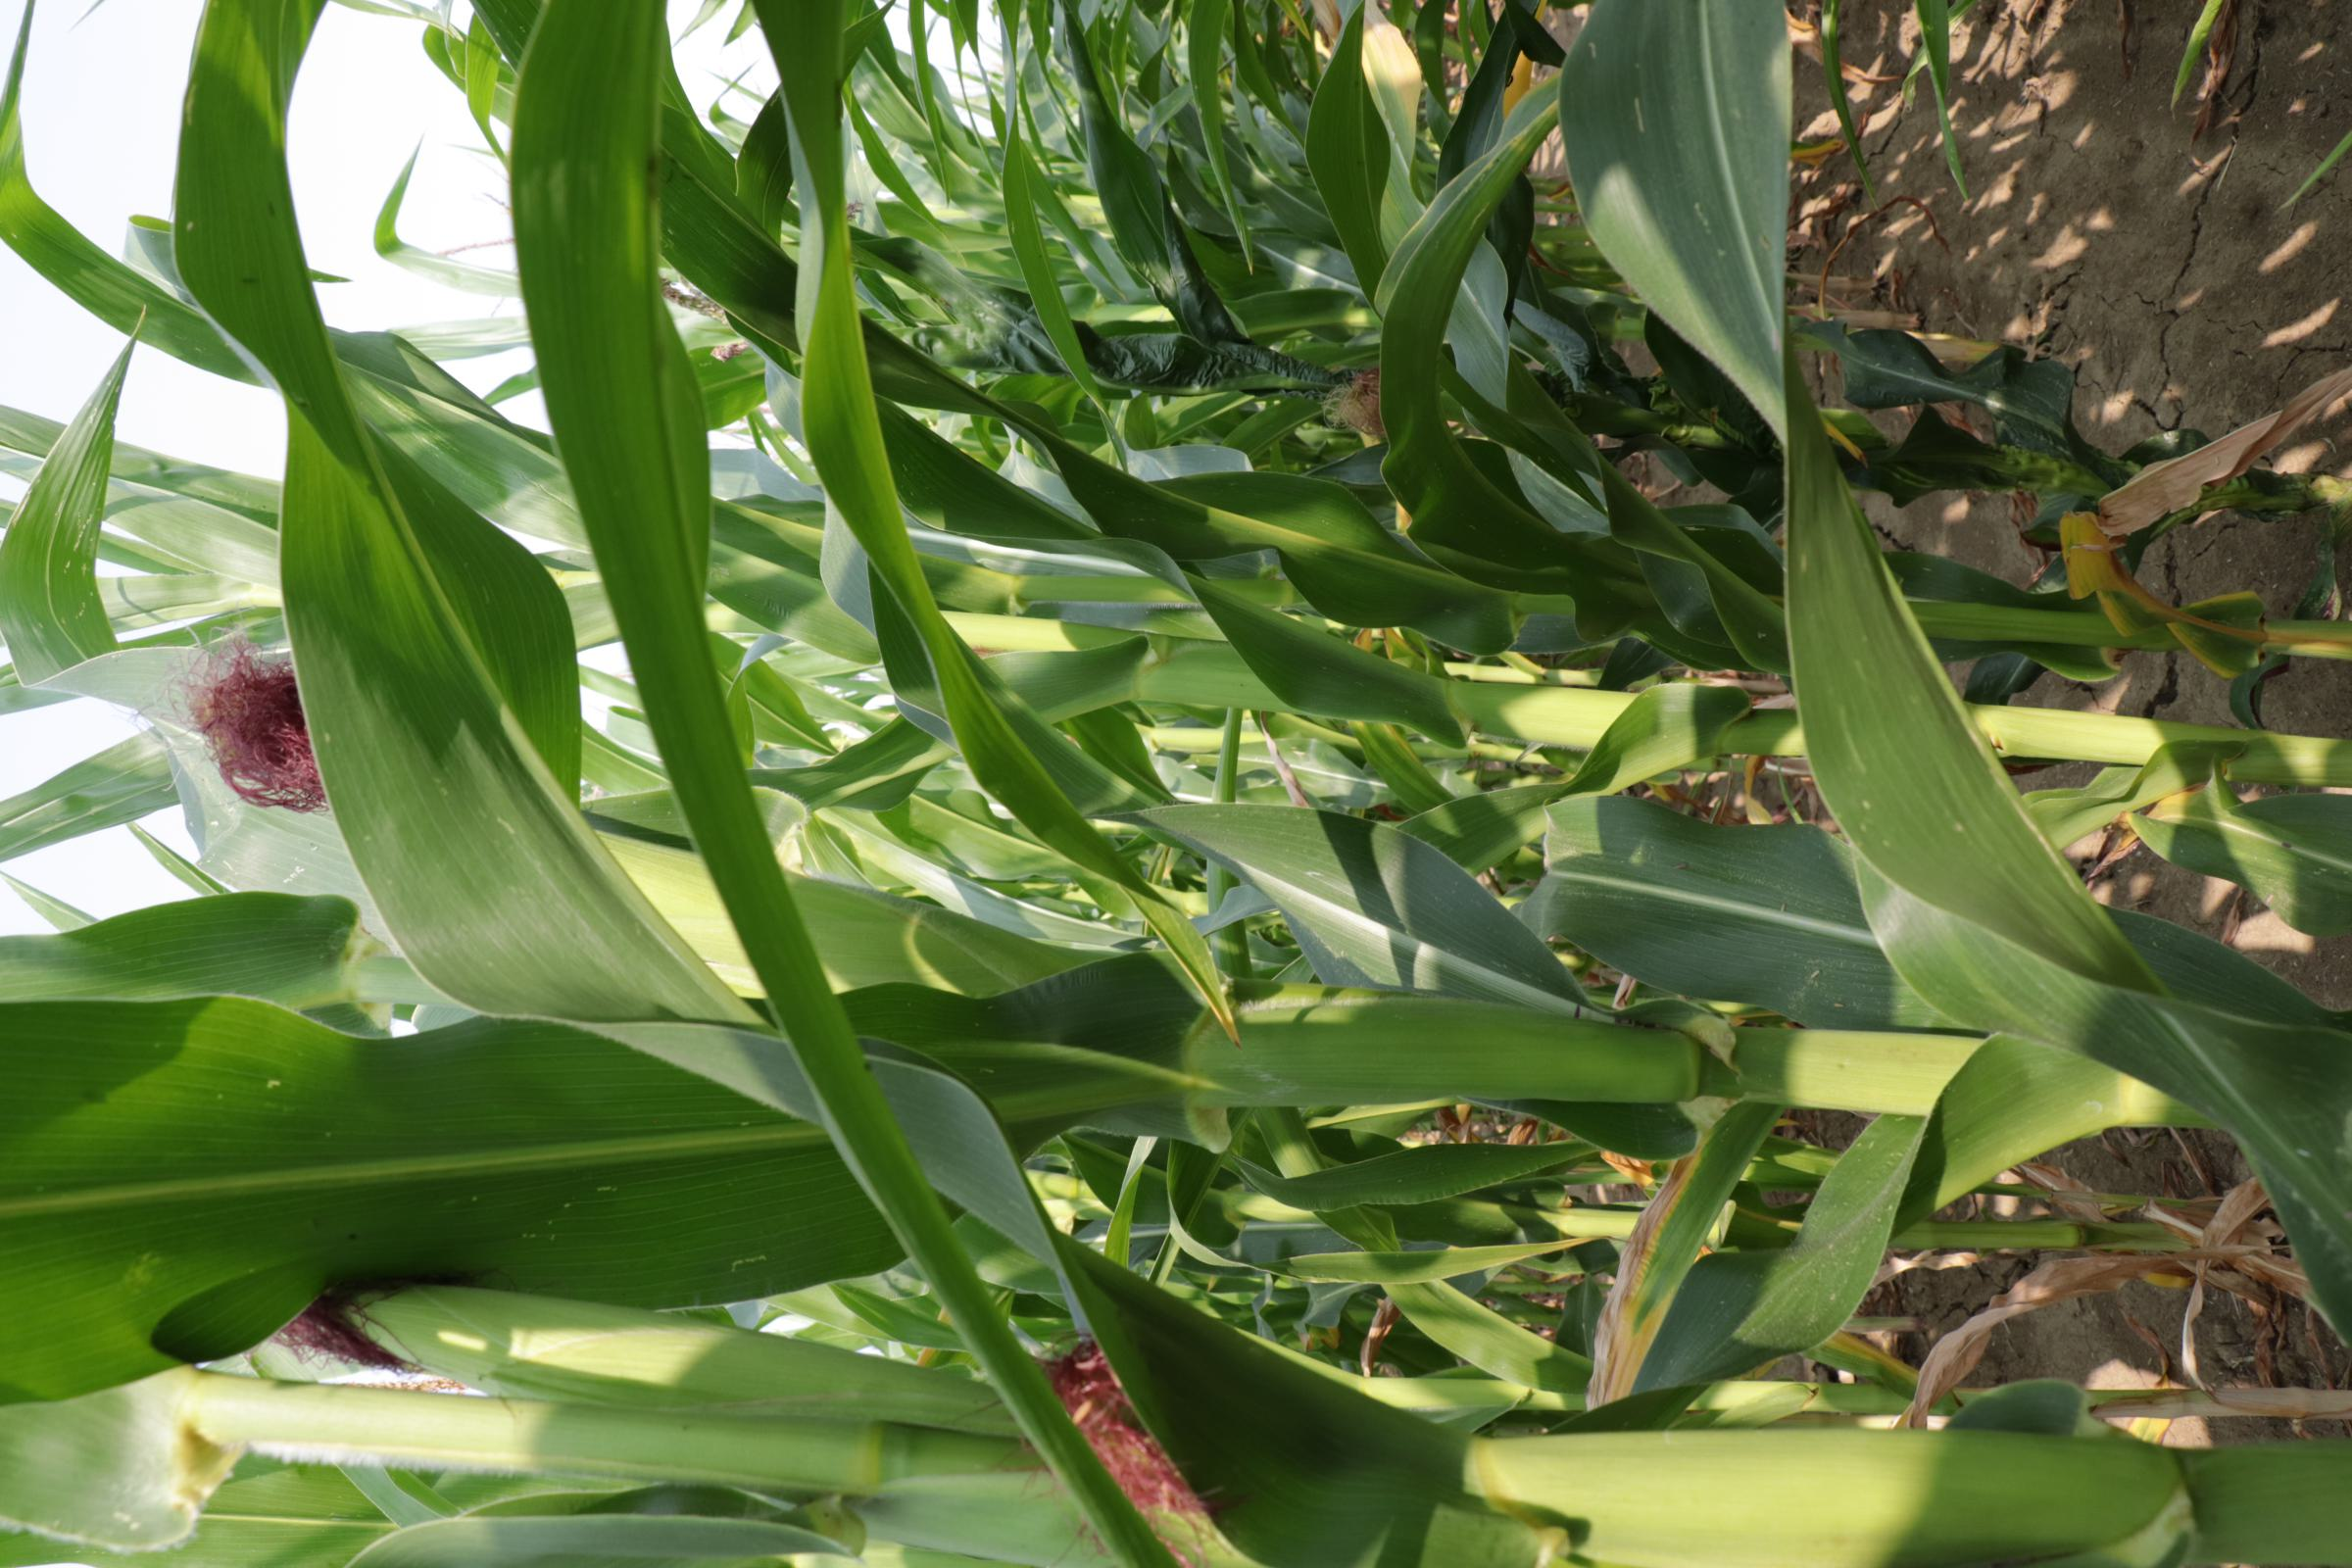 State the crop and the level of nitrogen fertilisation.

maize, reduced nitrogen fertilisation
